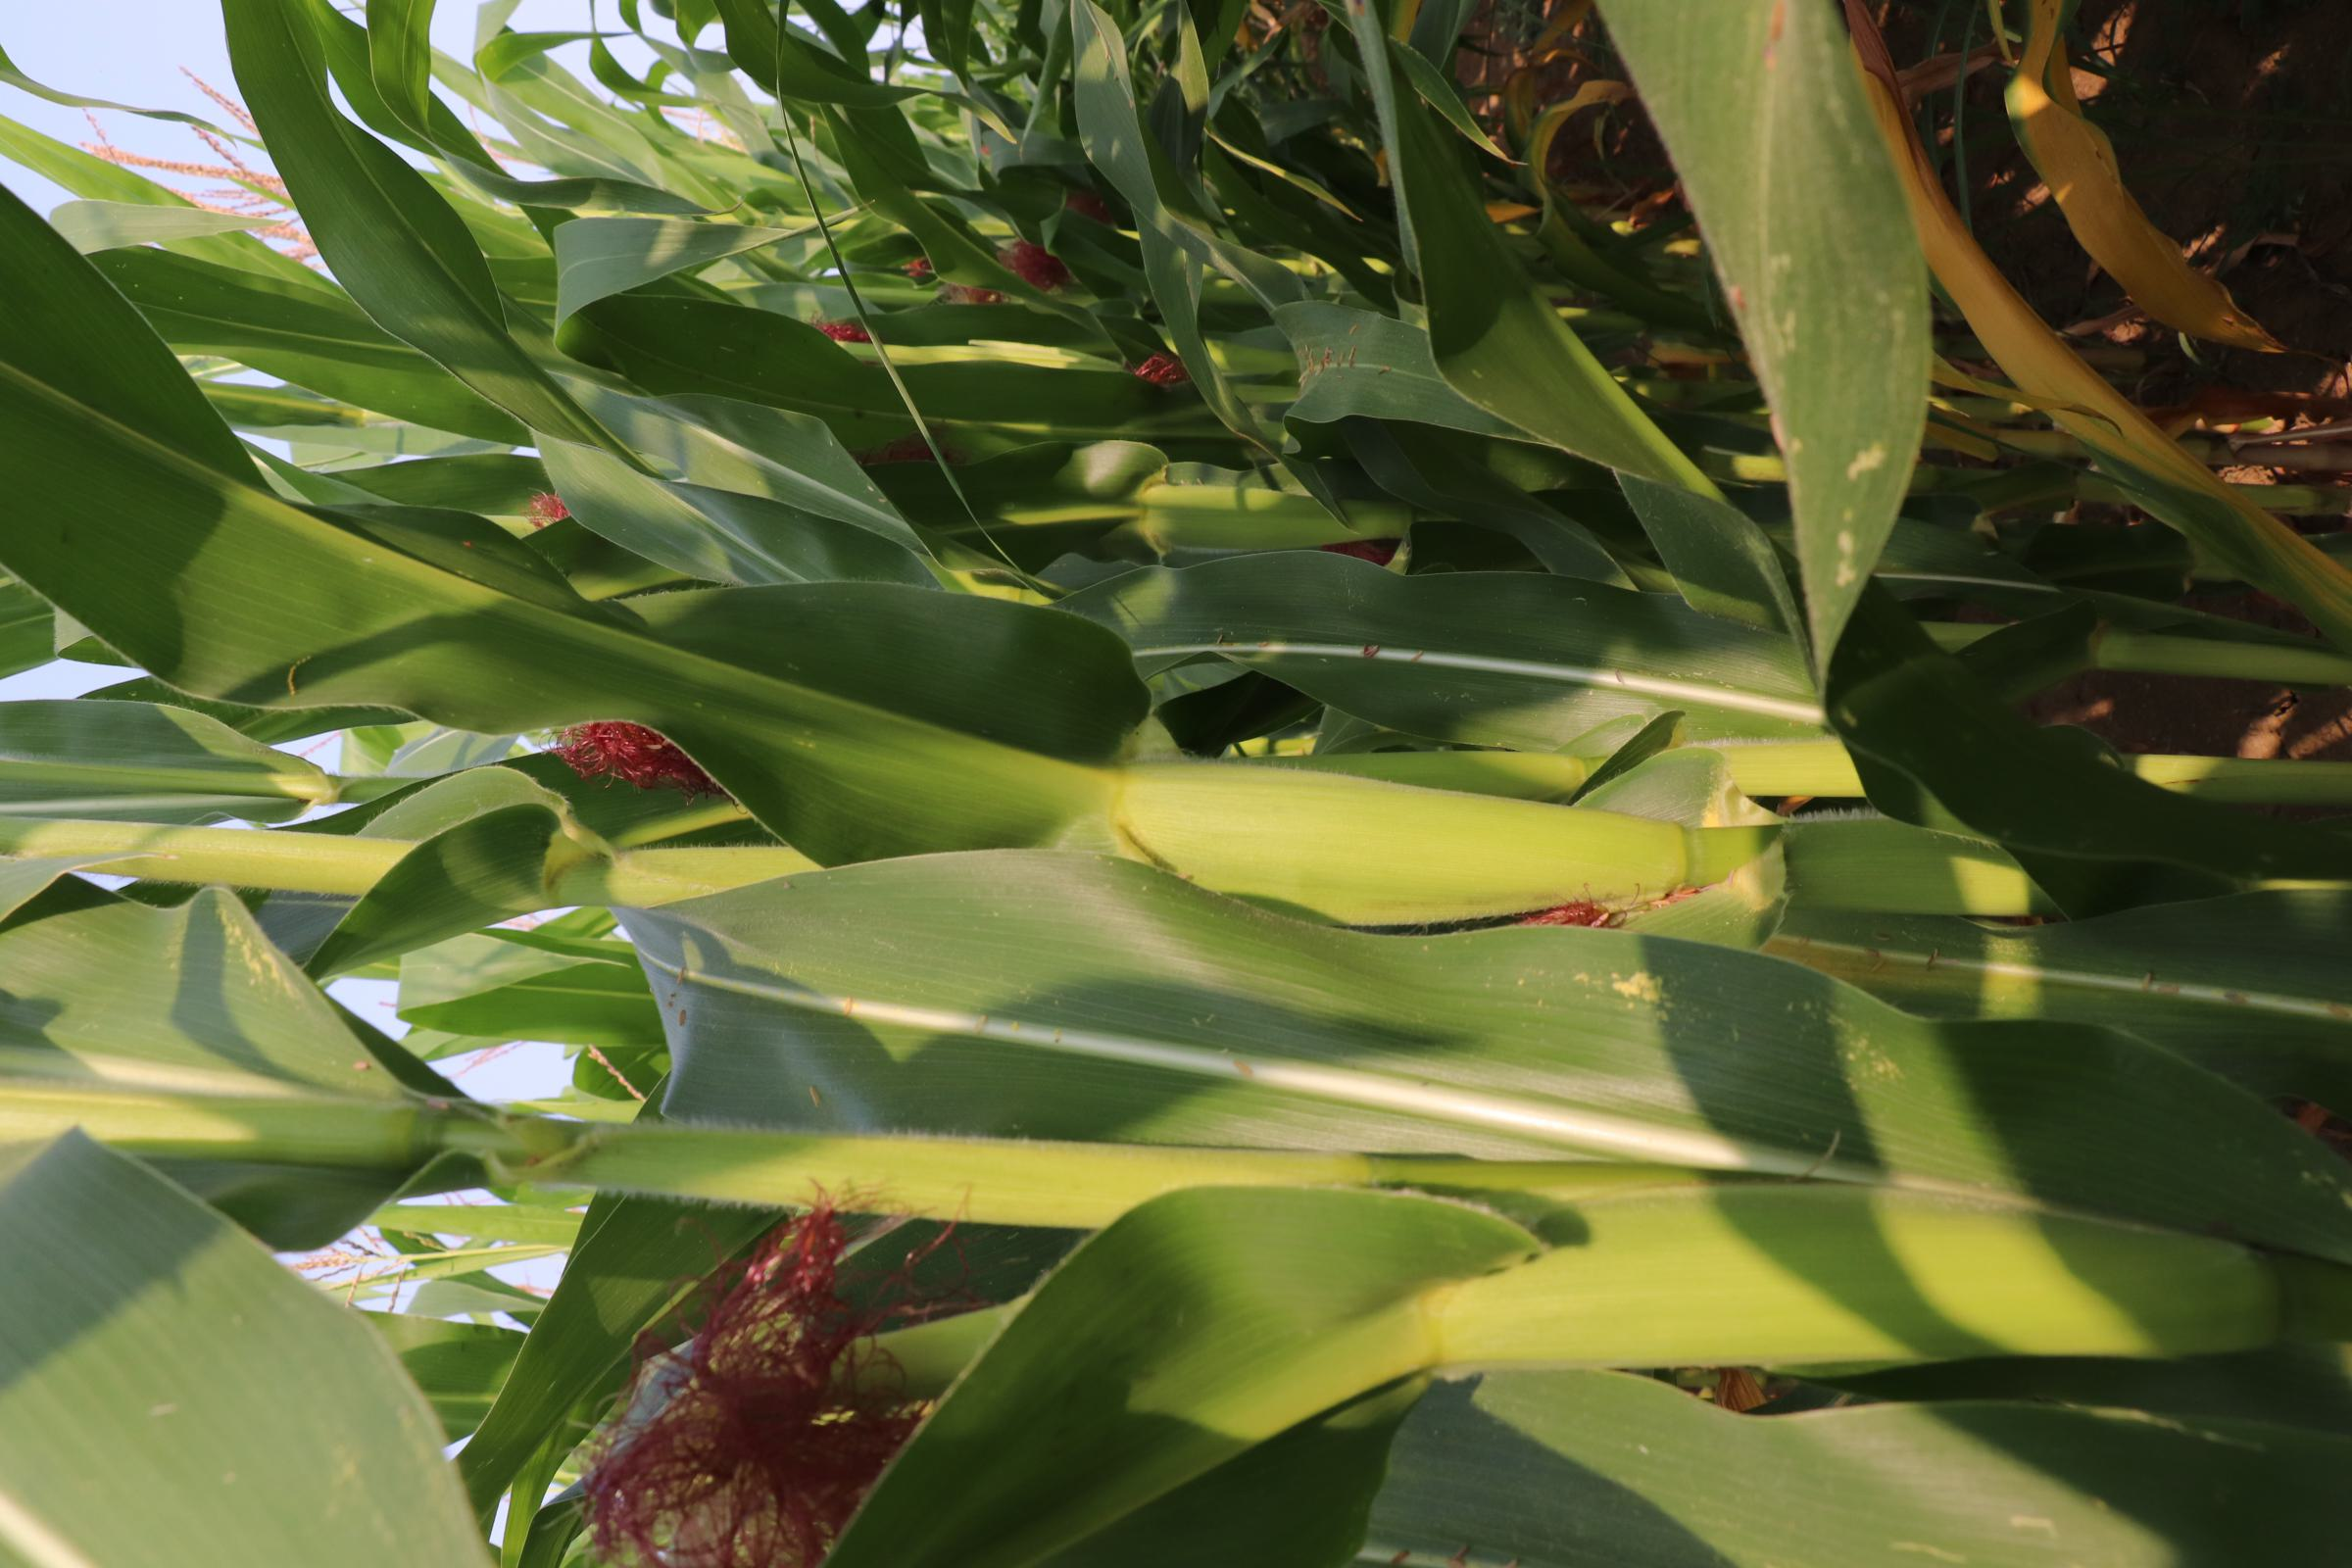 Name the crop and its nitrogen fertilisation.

maize, no added nitrogen
